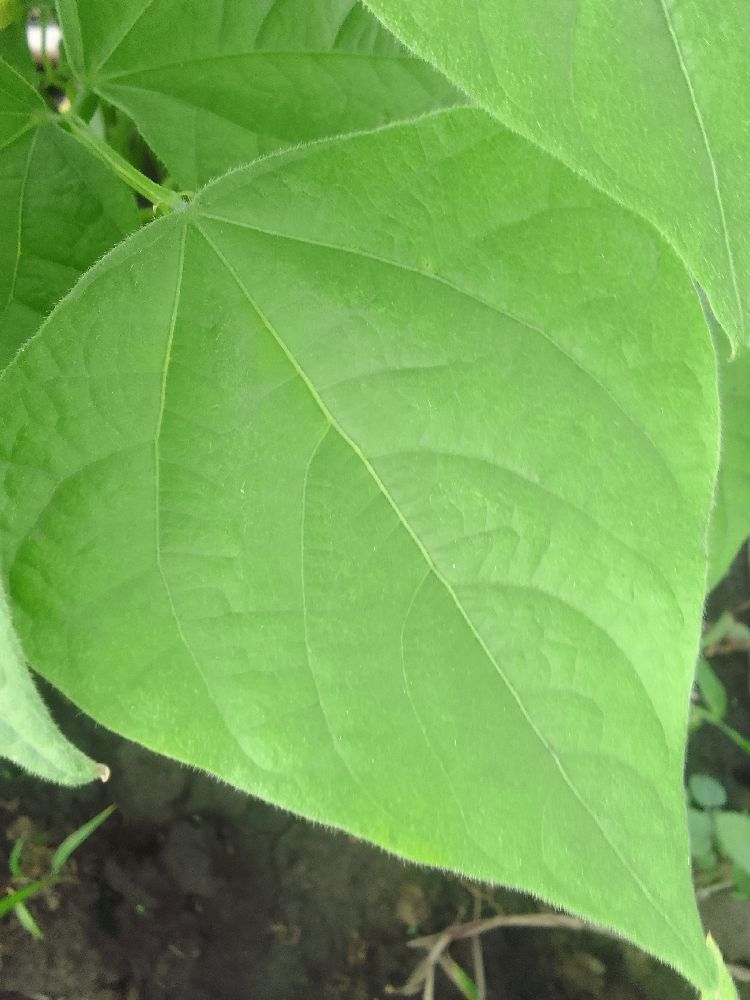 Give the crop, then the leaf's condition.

common bean, healthy
